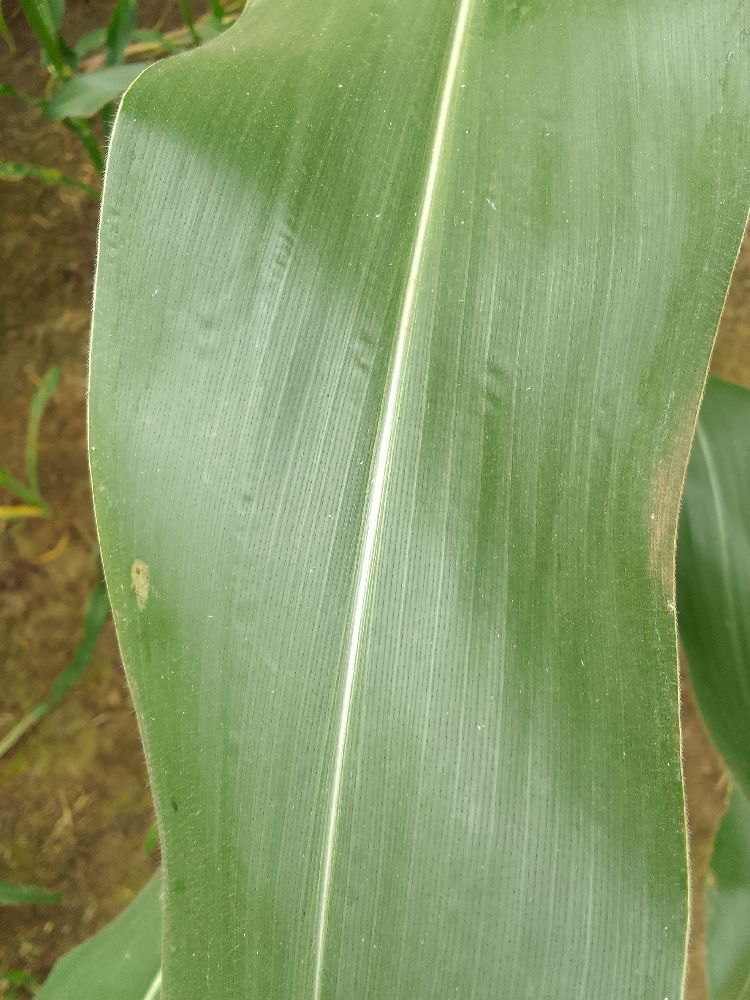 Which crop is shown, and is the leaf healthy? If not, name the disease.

maize, healthy
